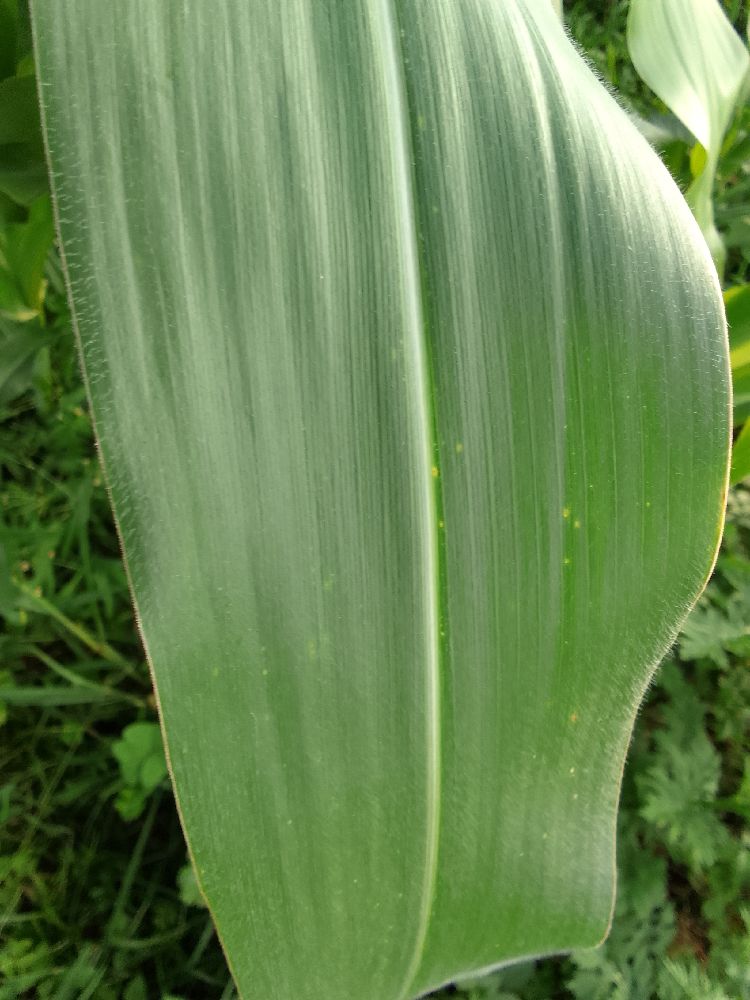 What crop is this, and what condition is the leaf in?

maize, healthy
